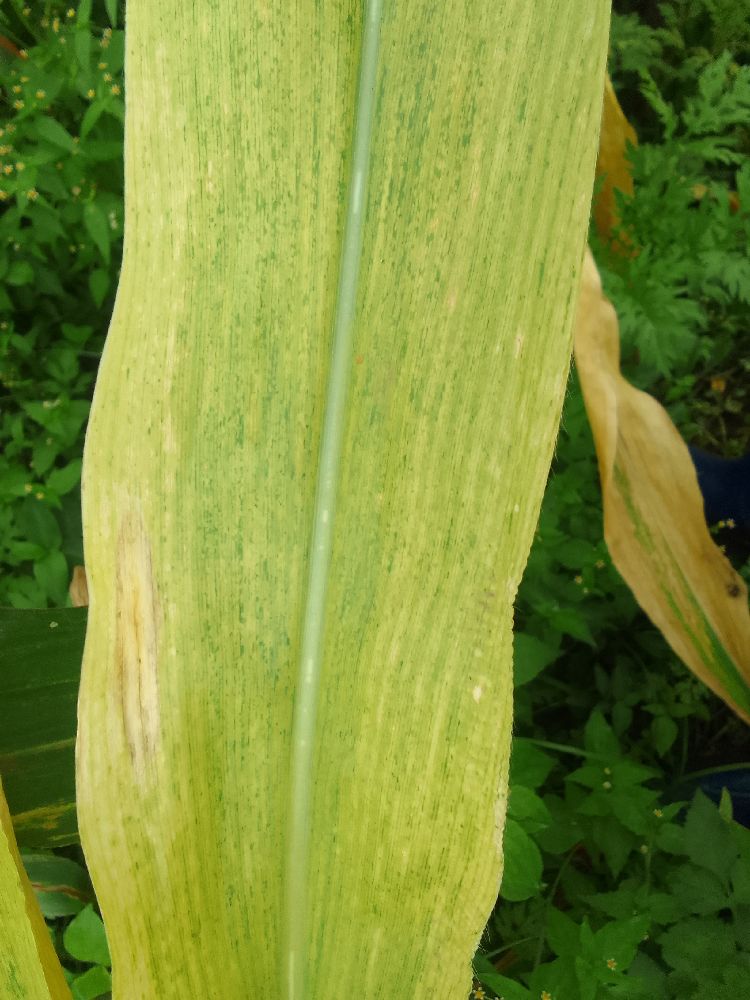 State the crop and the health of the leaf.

maize, maize lethal necrosis
